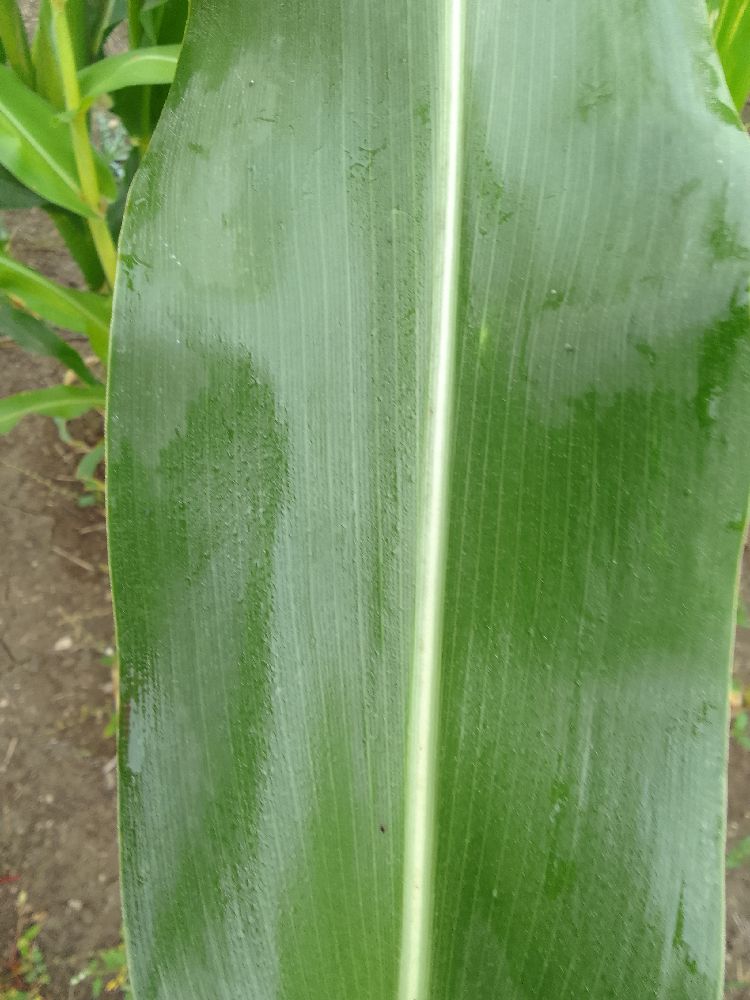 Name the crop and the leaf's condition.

maize, healthy
